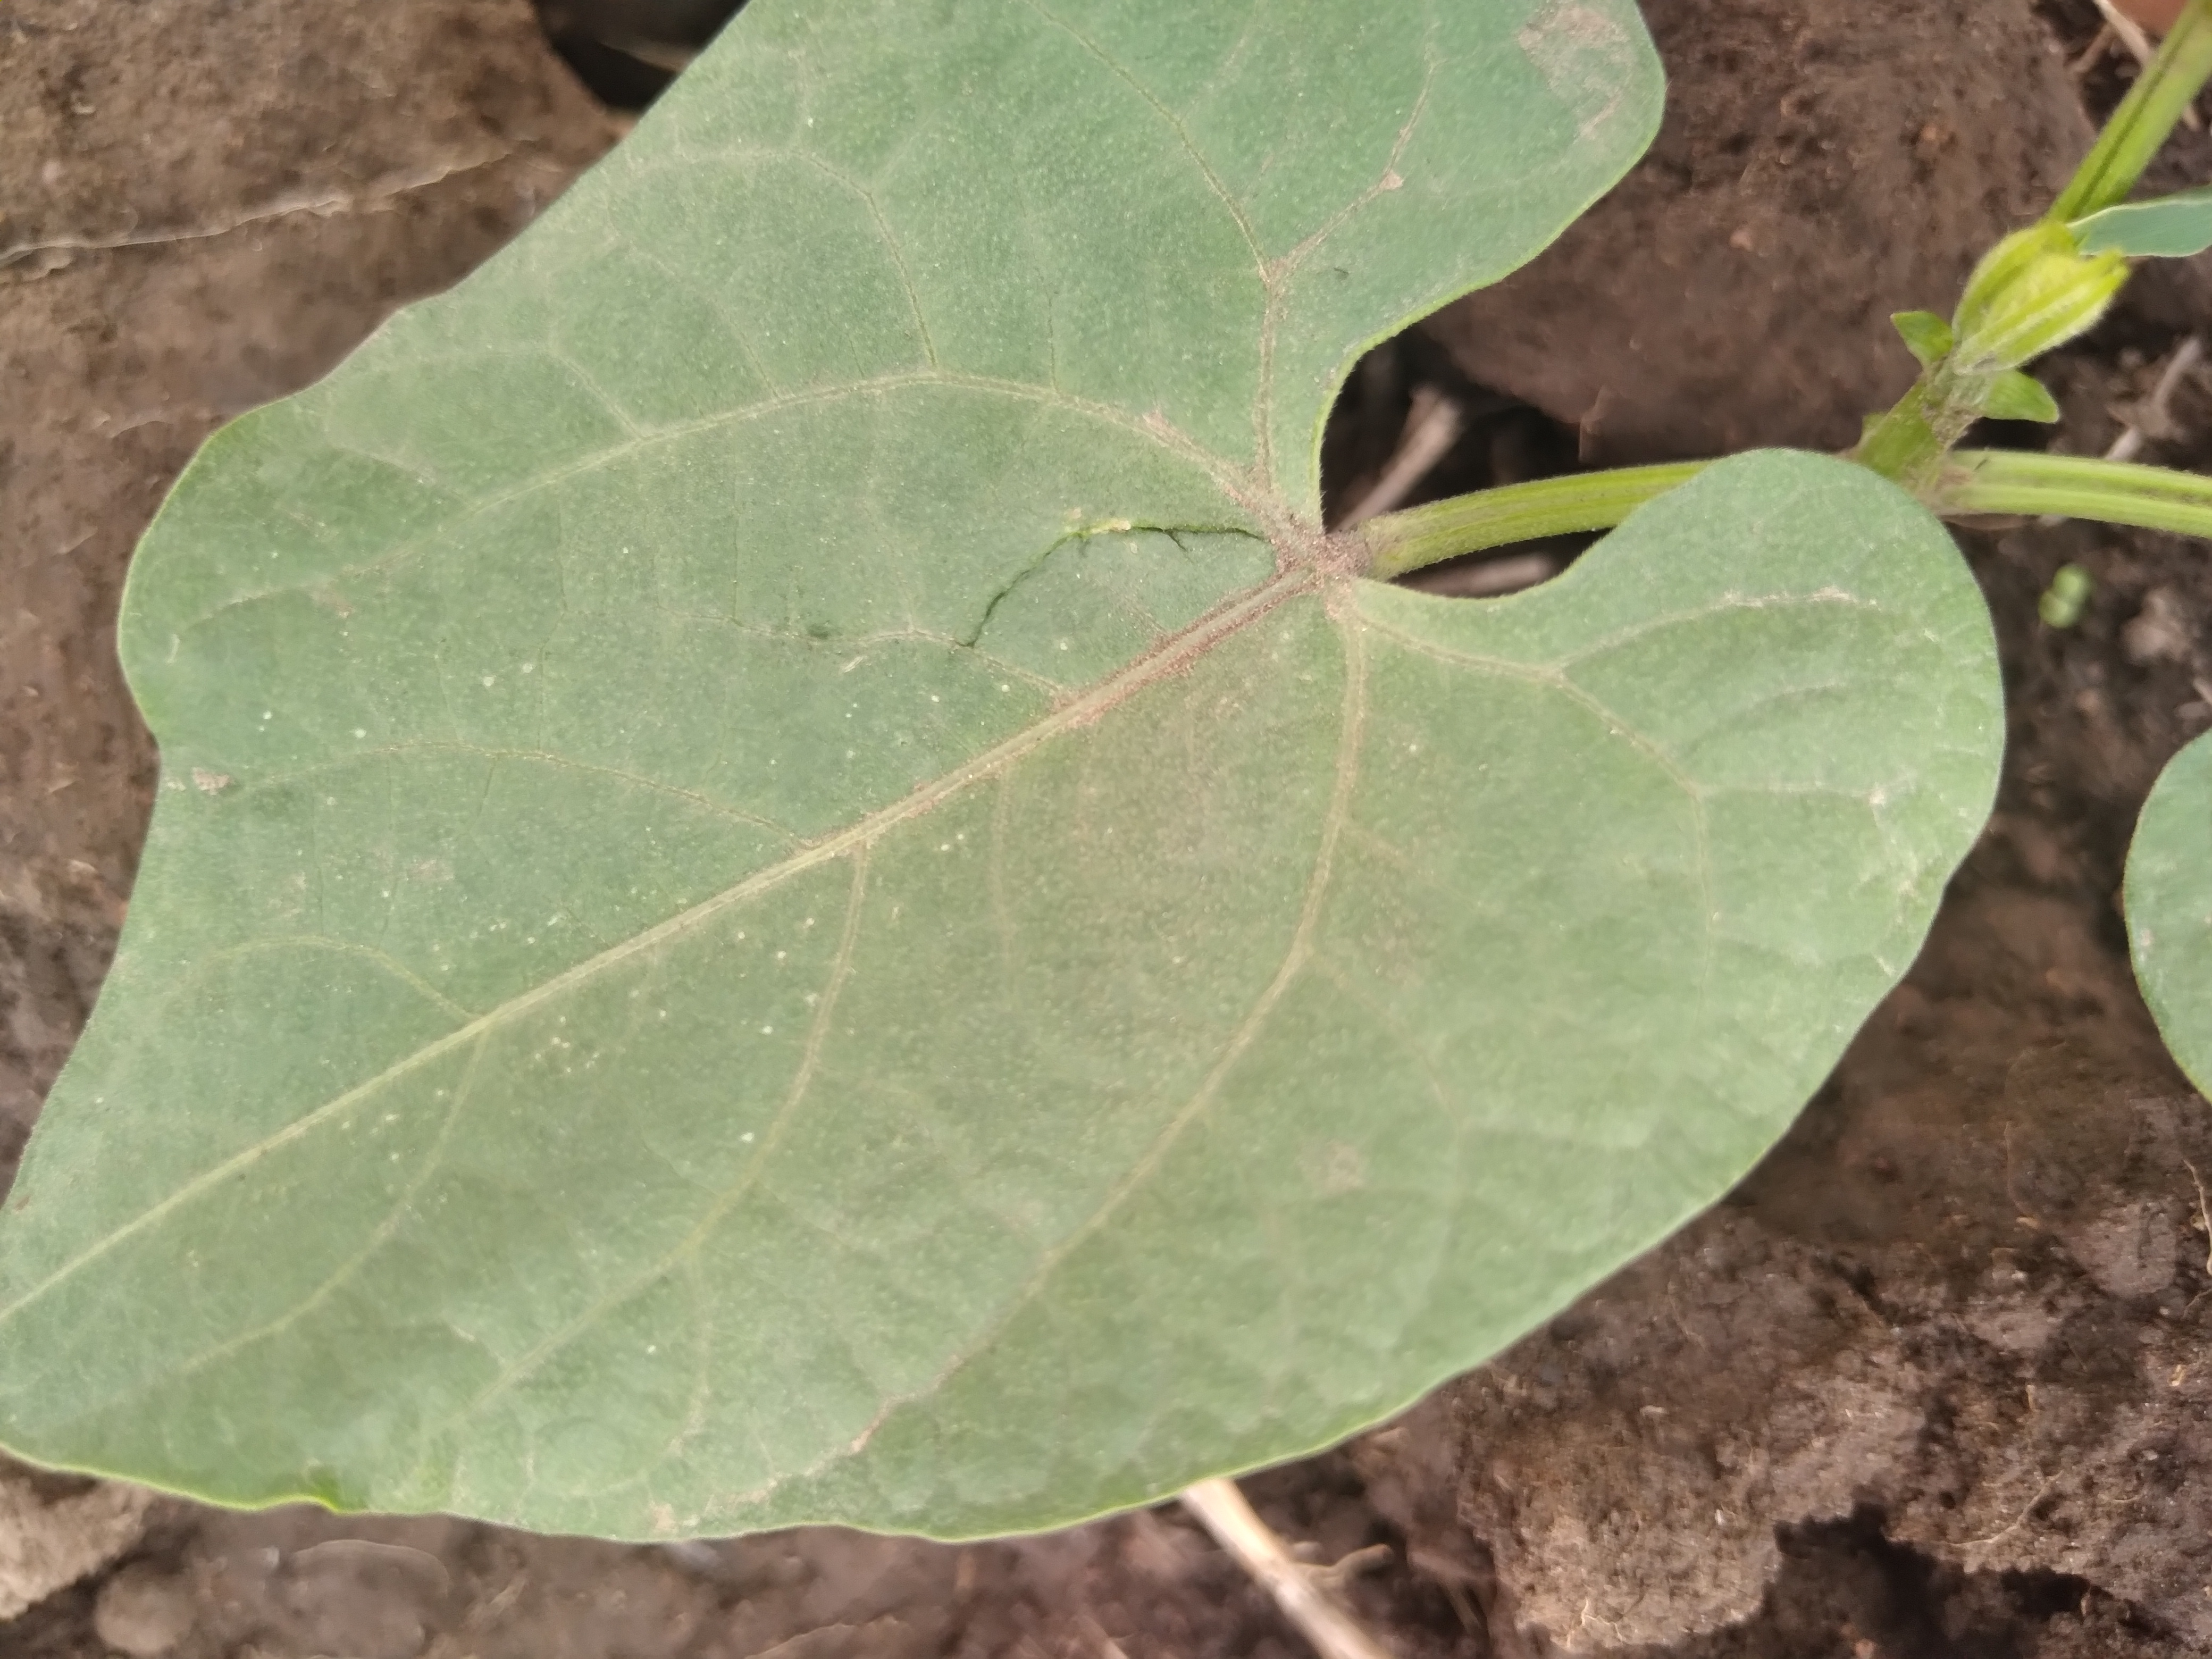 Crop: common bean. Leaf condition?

healthy
